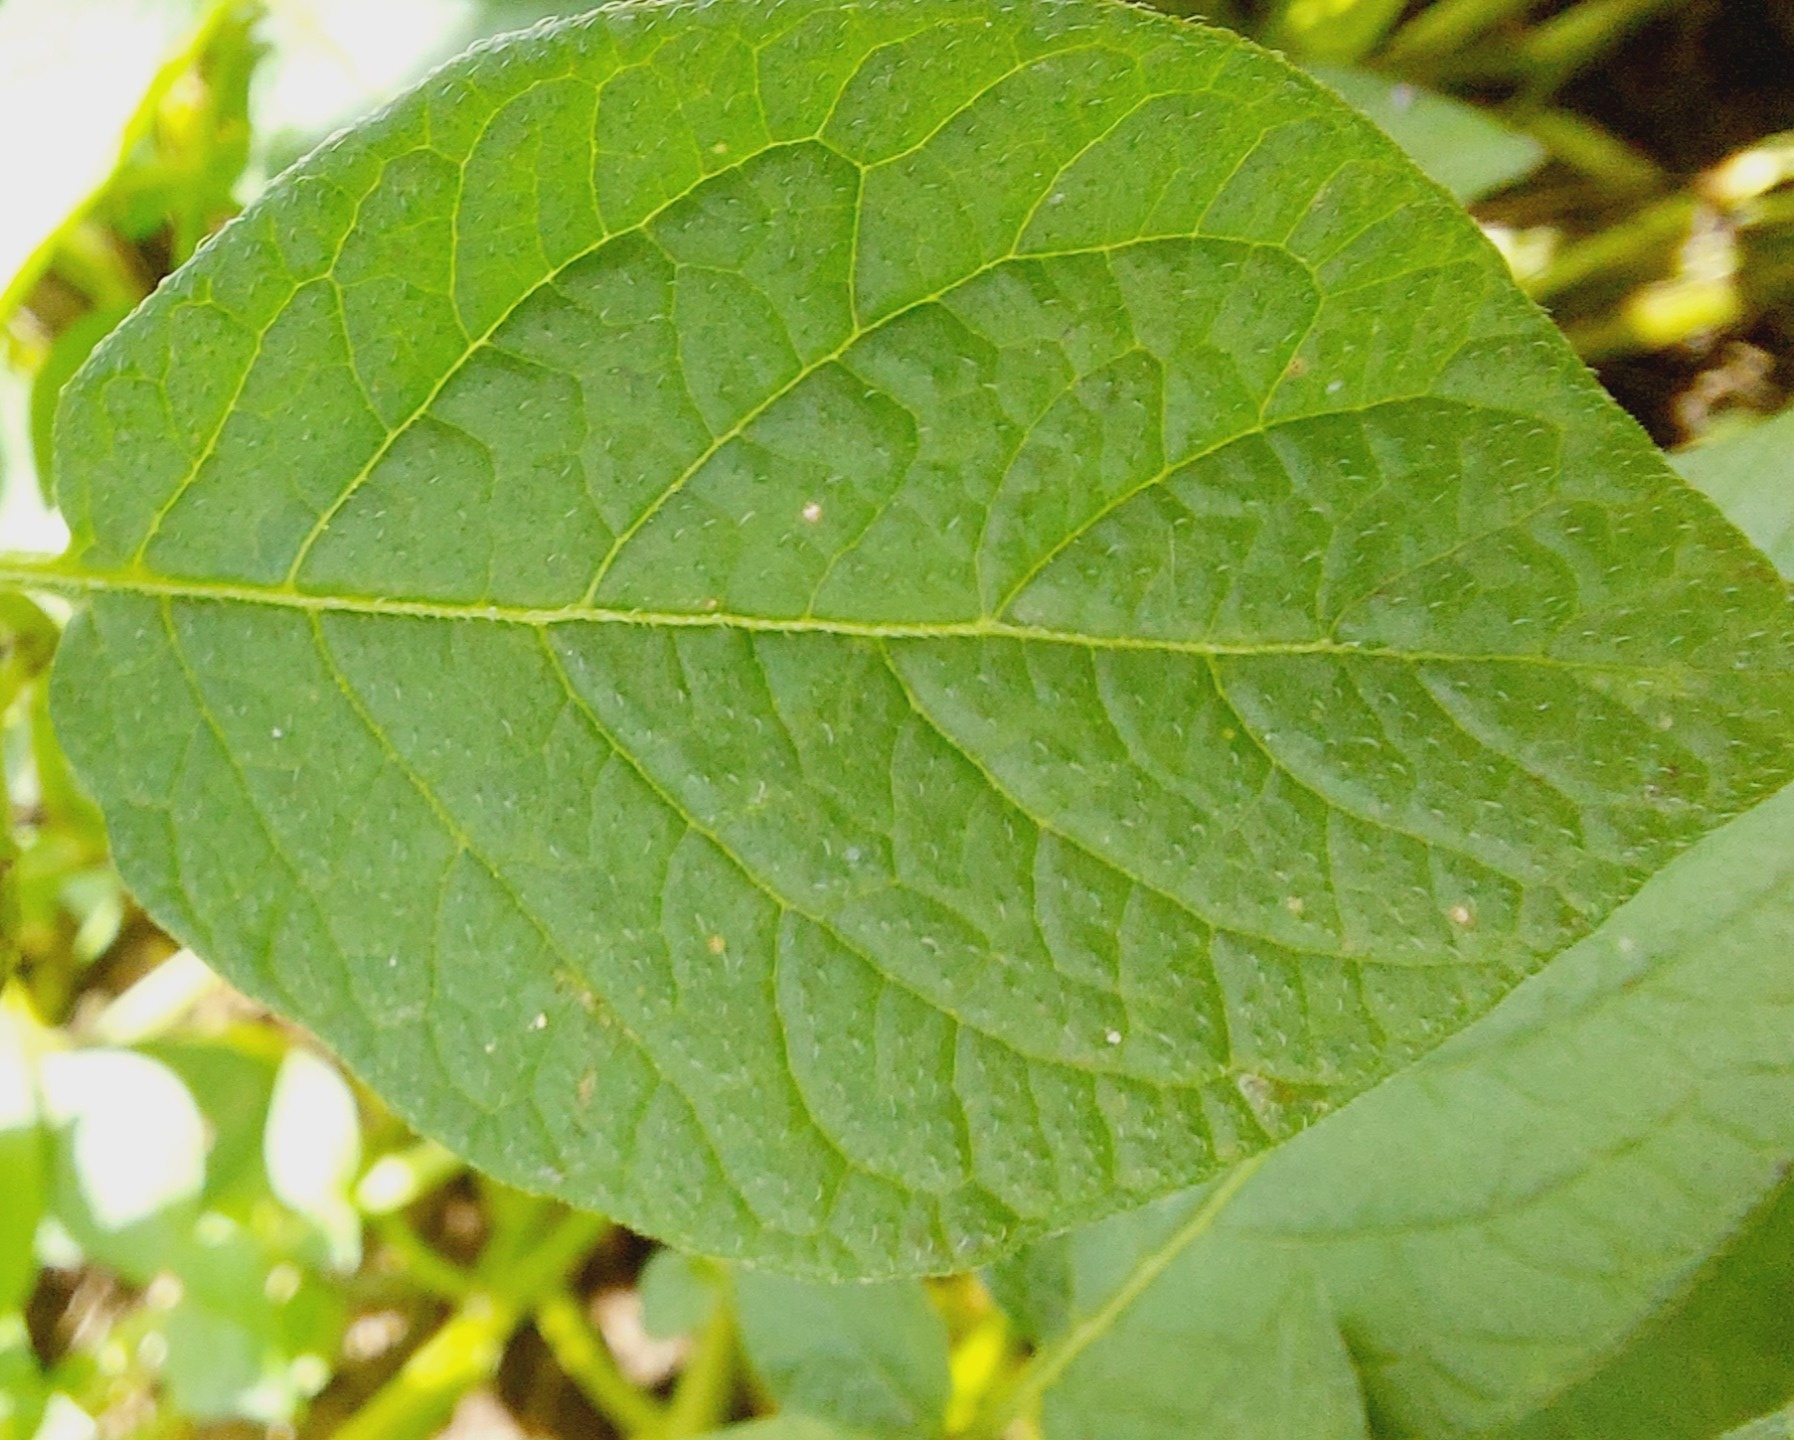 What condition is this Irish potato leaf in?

healthy
